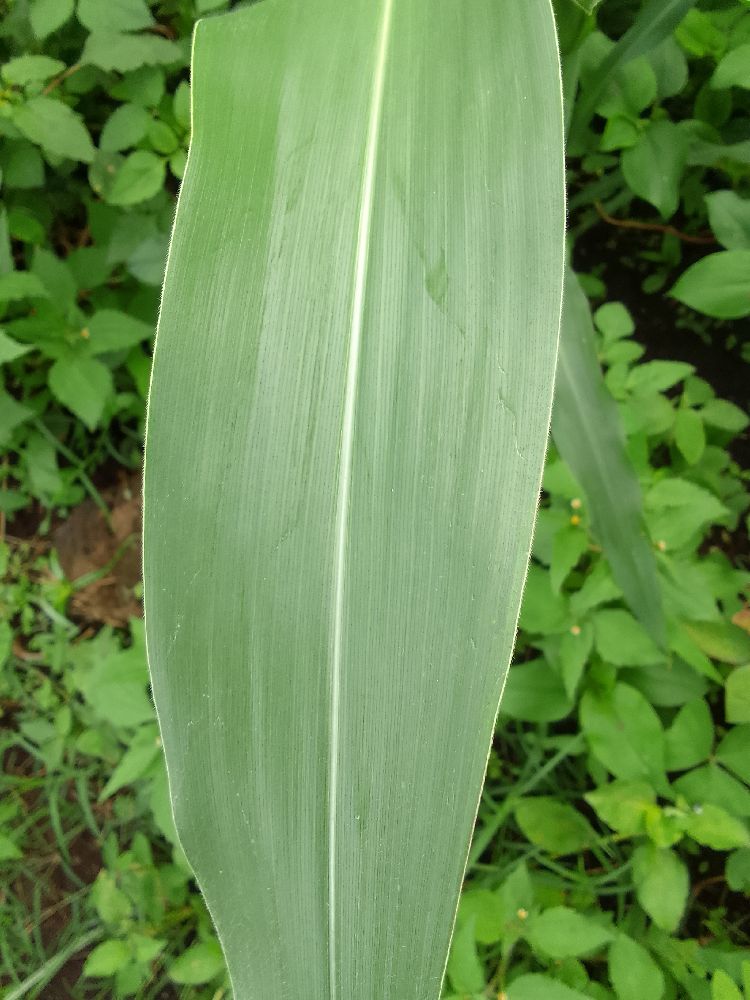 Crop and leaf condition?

maize, healthy
